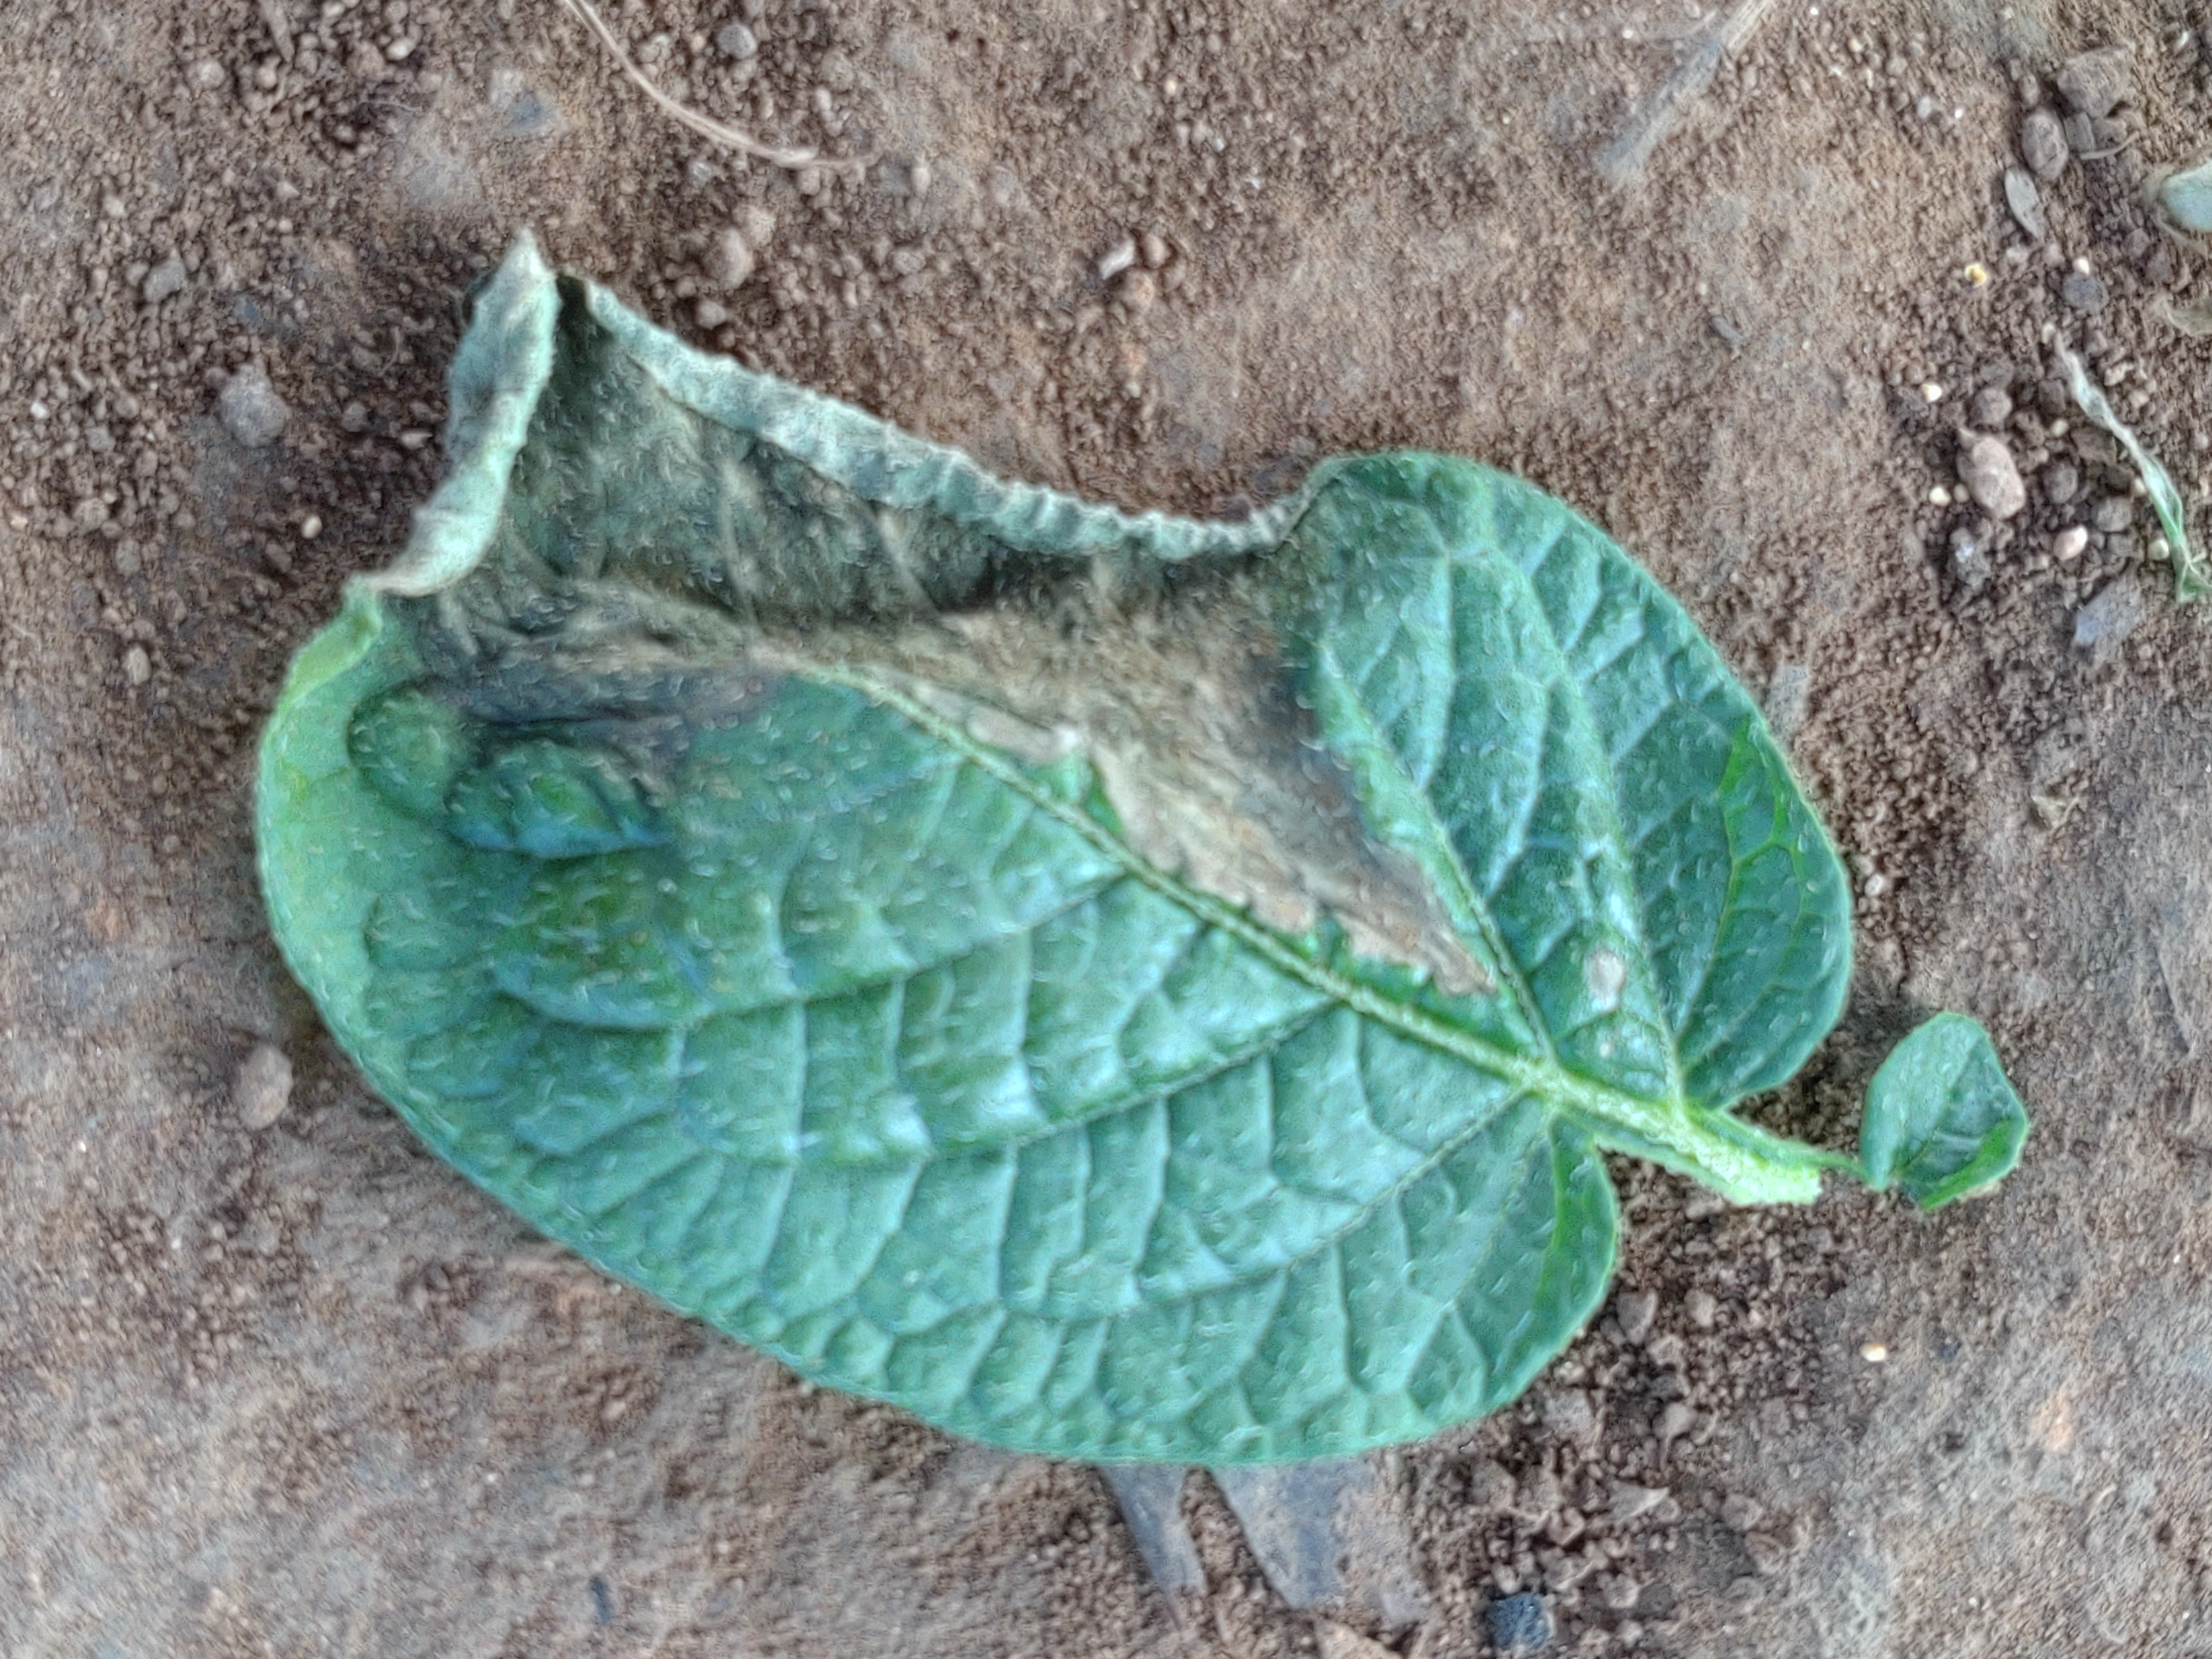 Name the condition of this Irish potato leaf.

early blight
